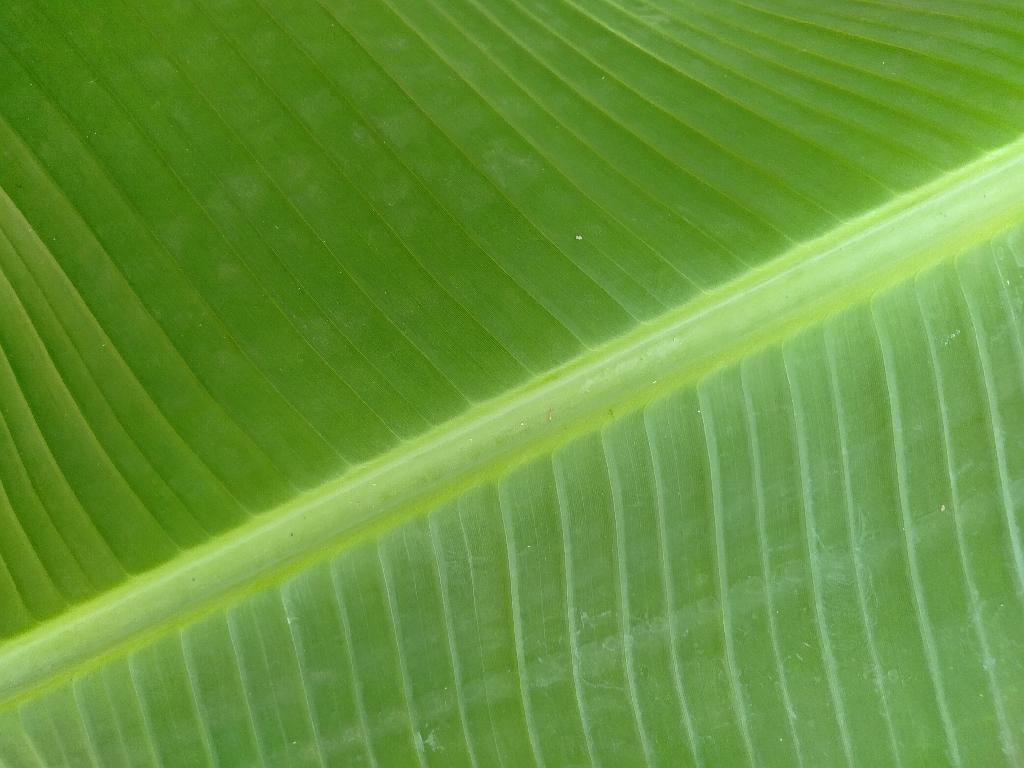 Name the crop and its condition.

banana, healthy
